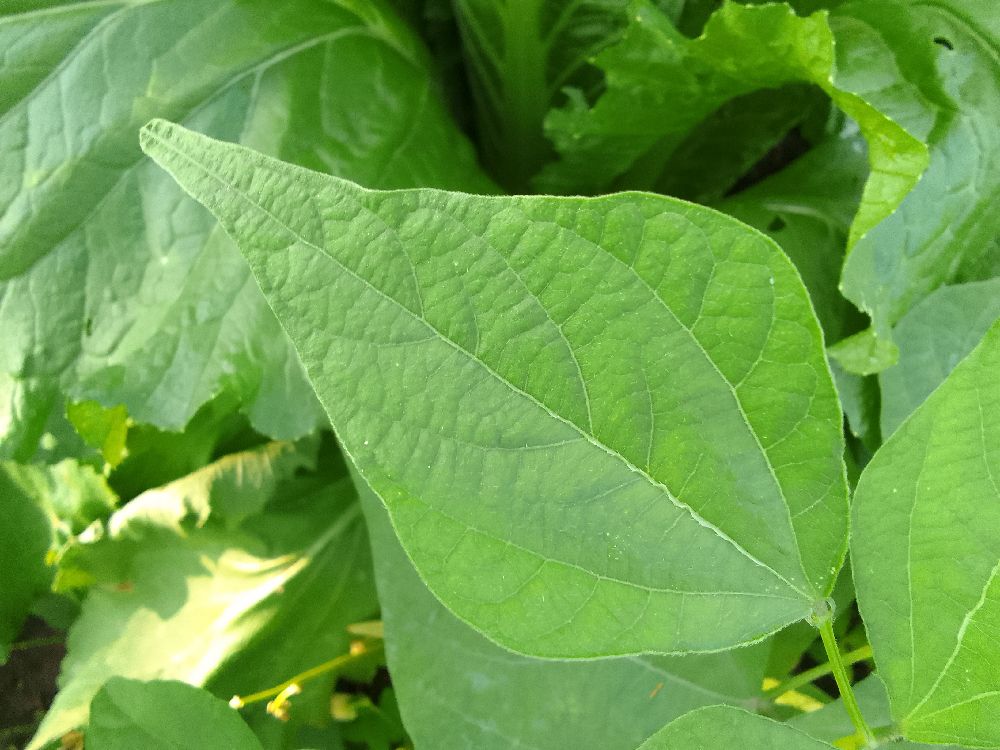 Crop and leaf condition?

common bean, healthy
